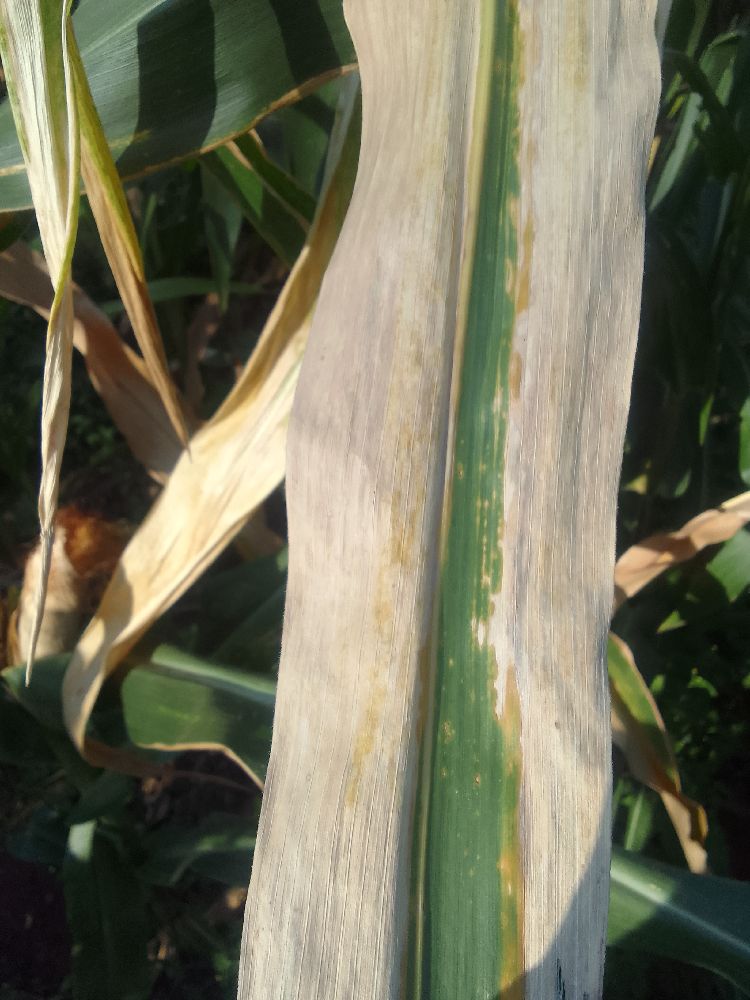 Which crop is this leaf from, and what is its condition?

maize, maize lethal necrosis
